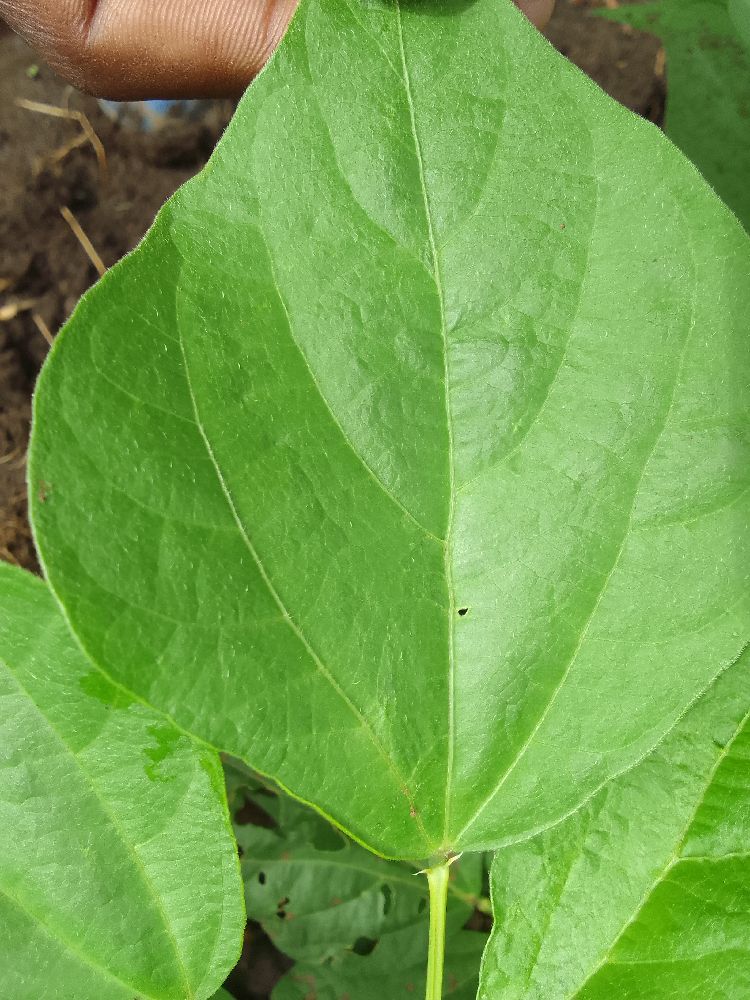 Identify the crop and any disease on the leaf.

common bean, healthy
